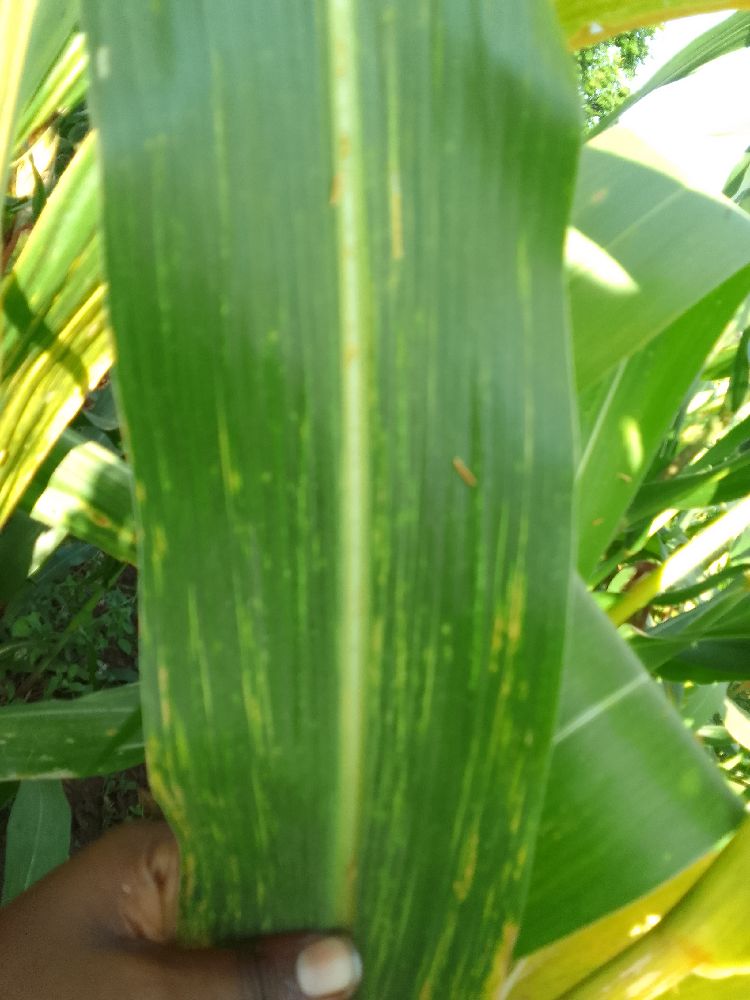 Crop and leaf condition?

maize, maize lethal necrosis
